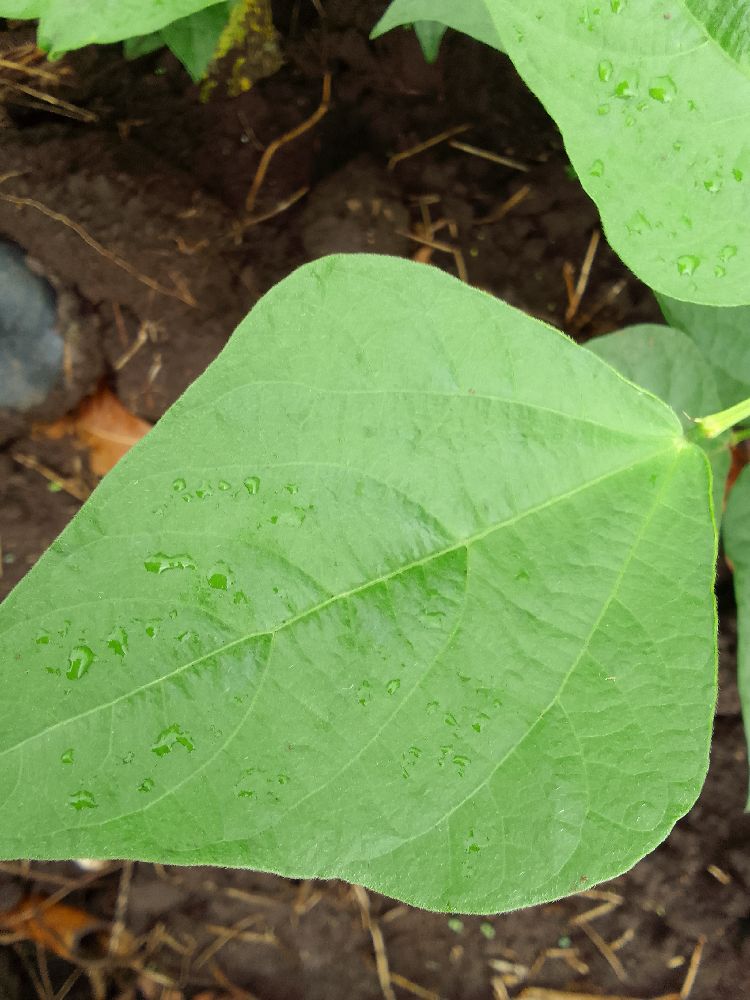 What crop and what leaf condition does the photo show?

common bean, healthy
